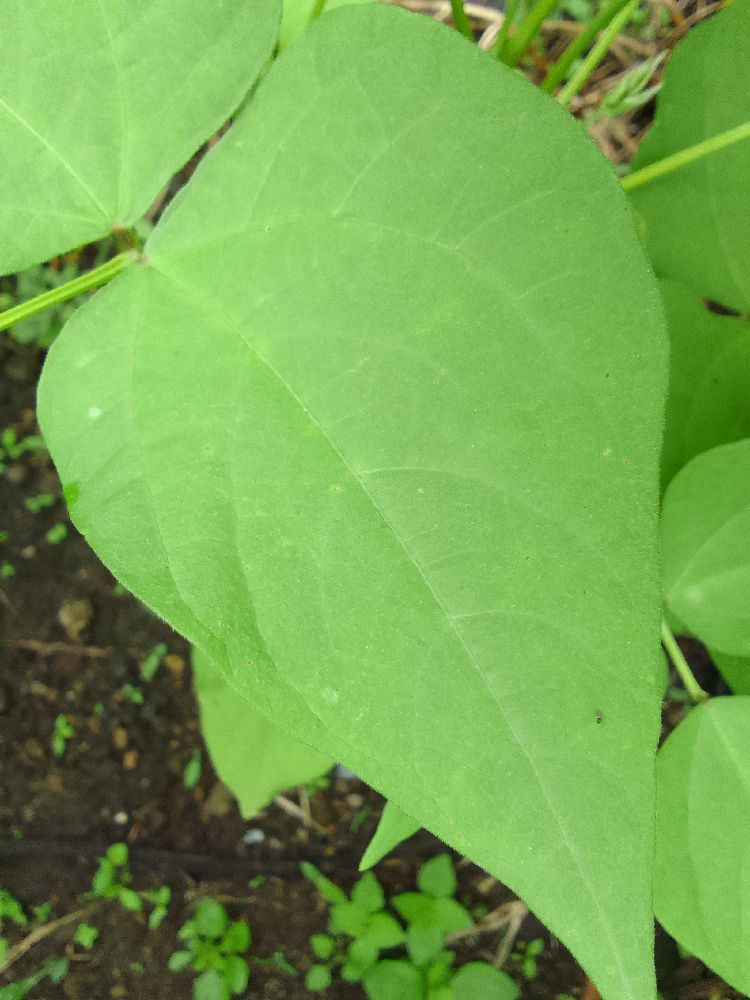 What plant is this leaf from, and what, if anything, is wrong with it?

common bean, healthy
